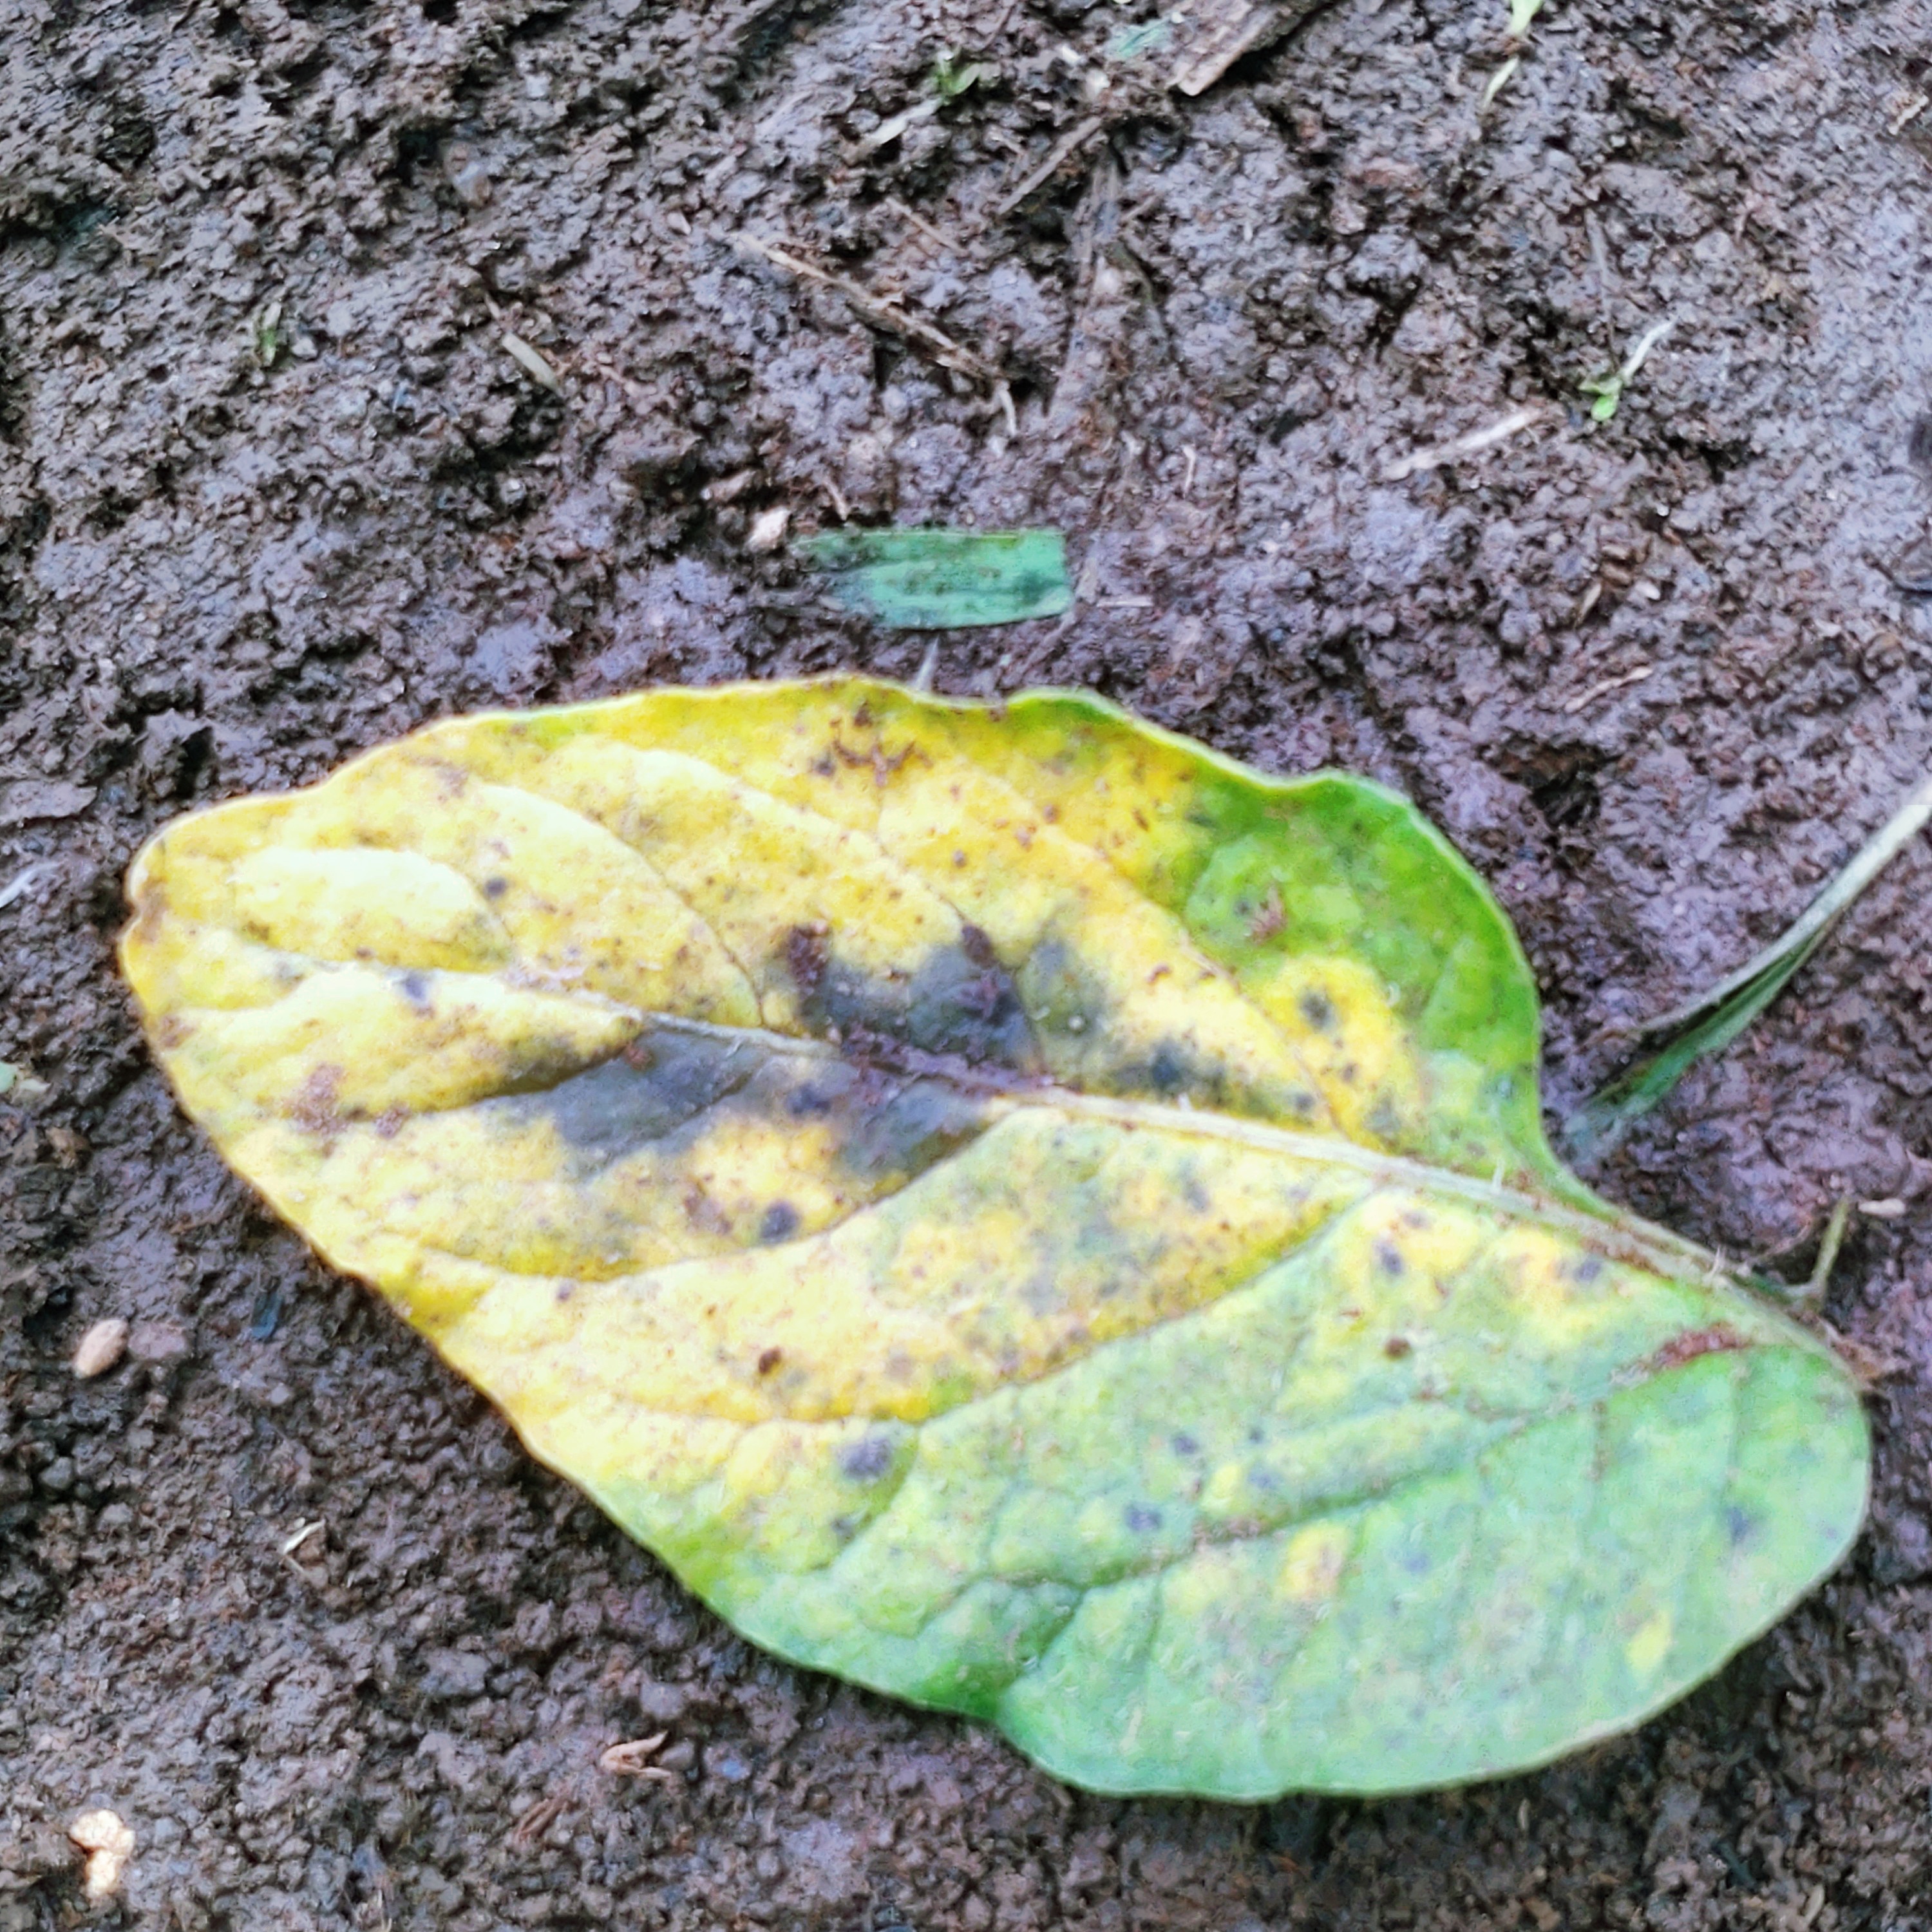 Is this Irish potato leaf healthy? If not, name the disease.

late blight
